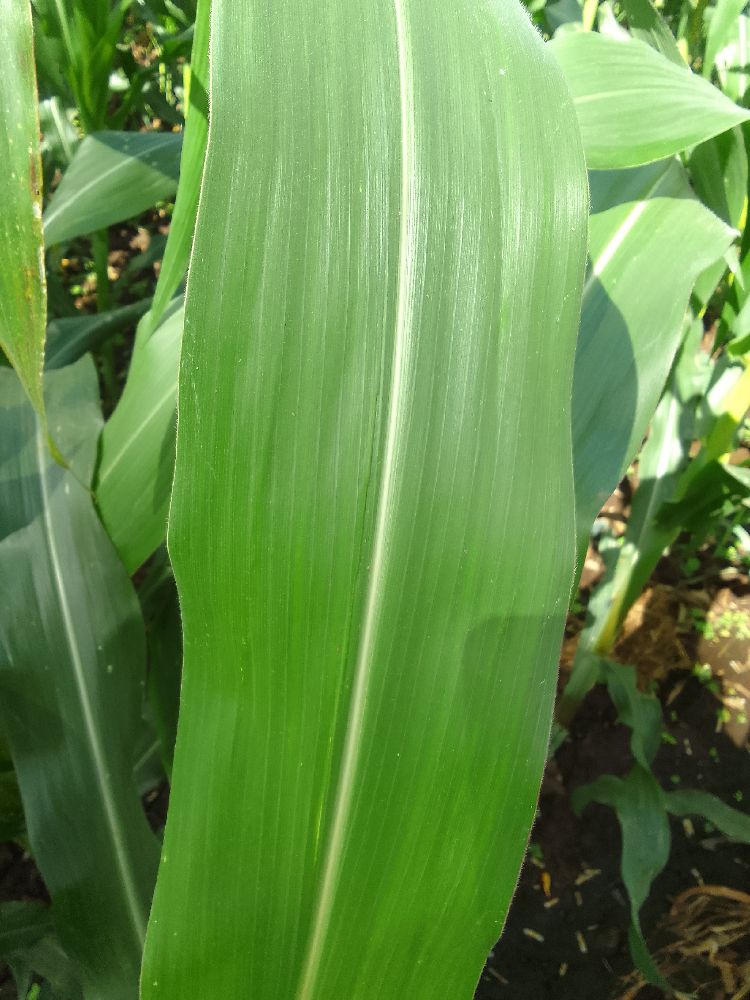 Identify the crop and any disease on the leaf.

maize, healthy
